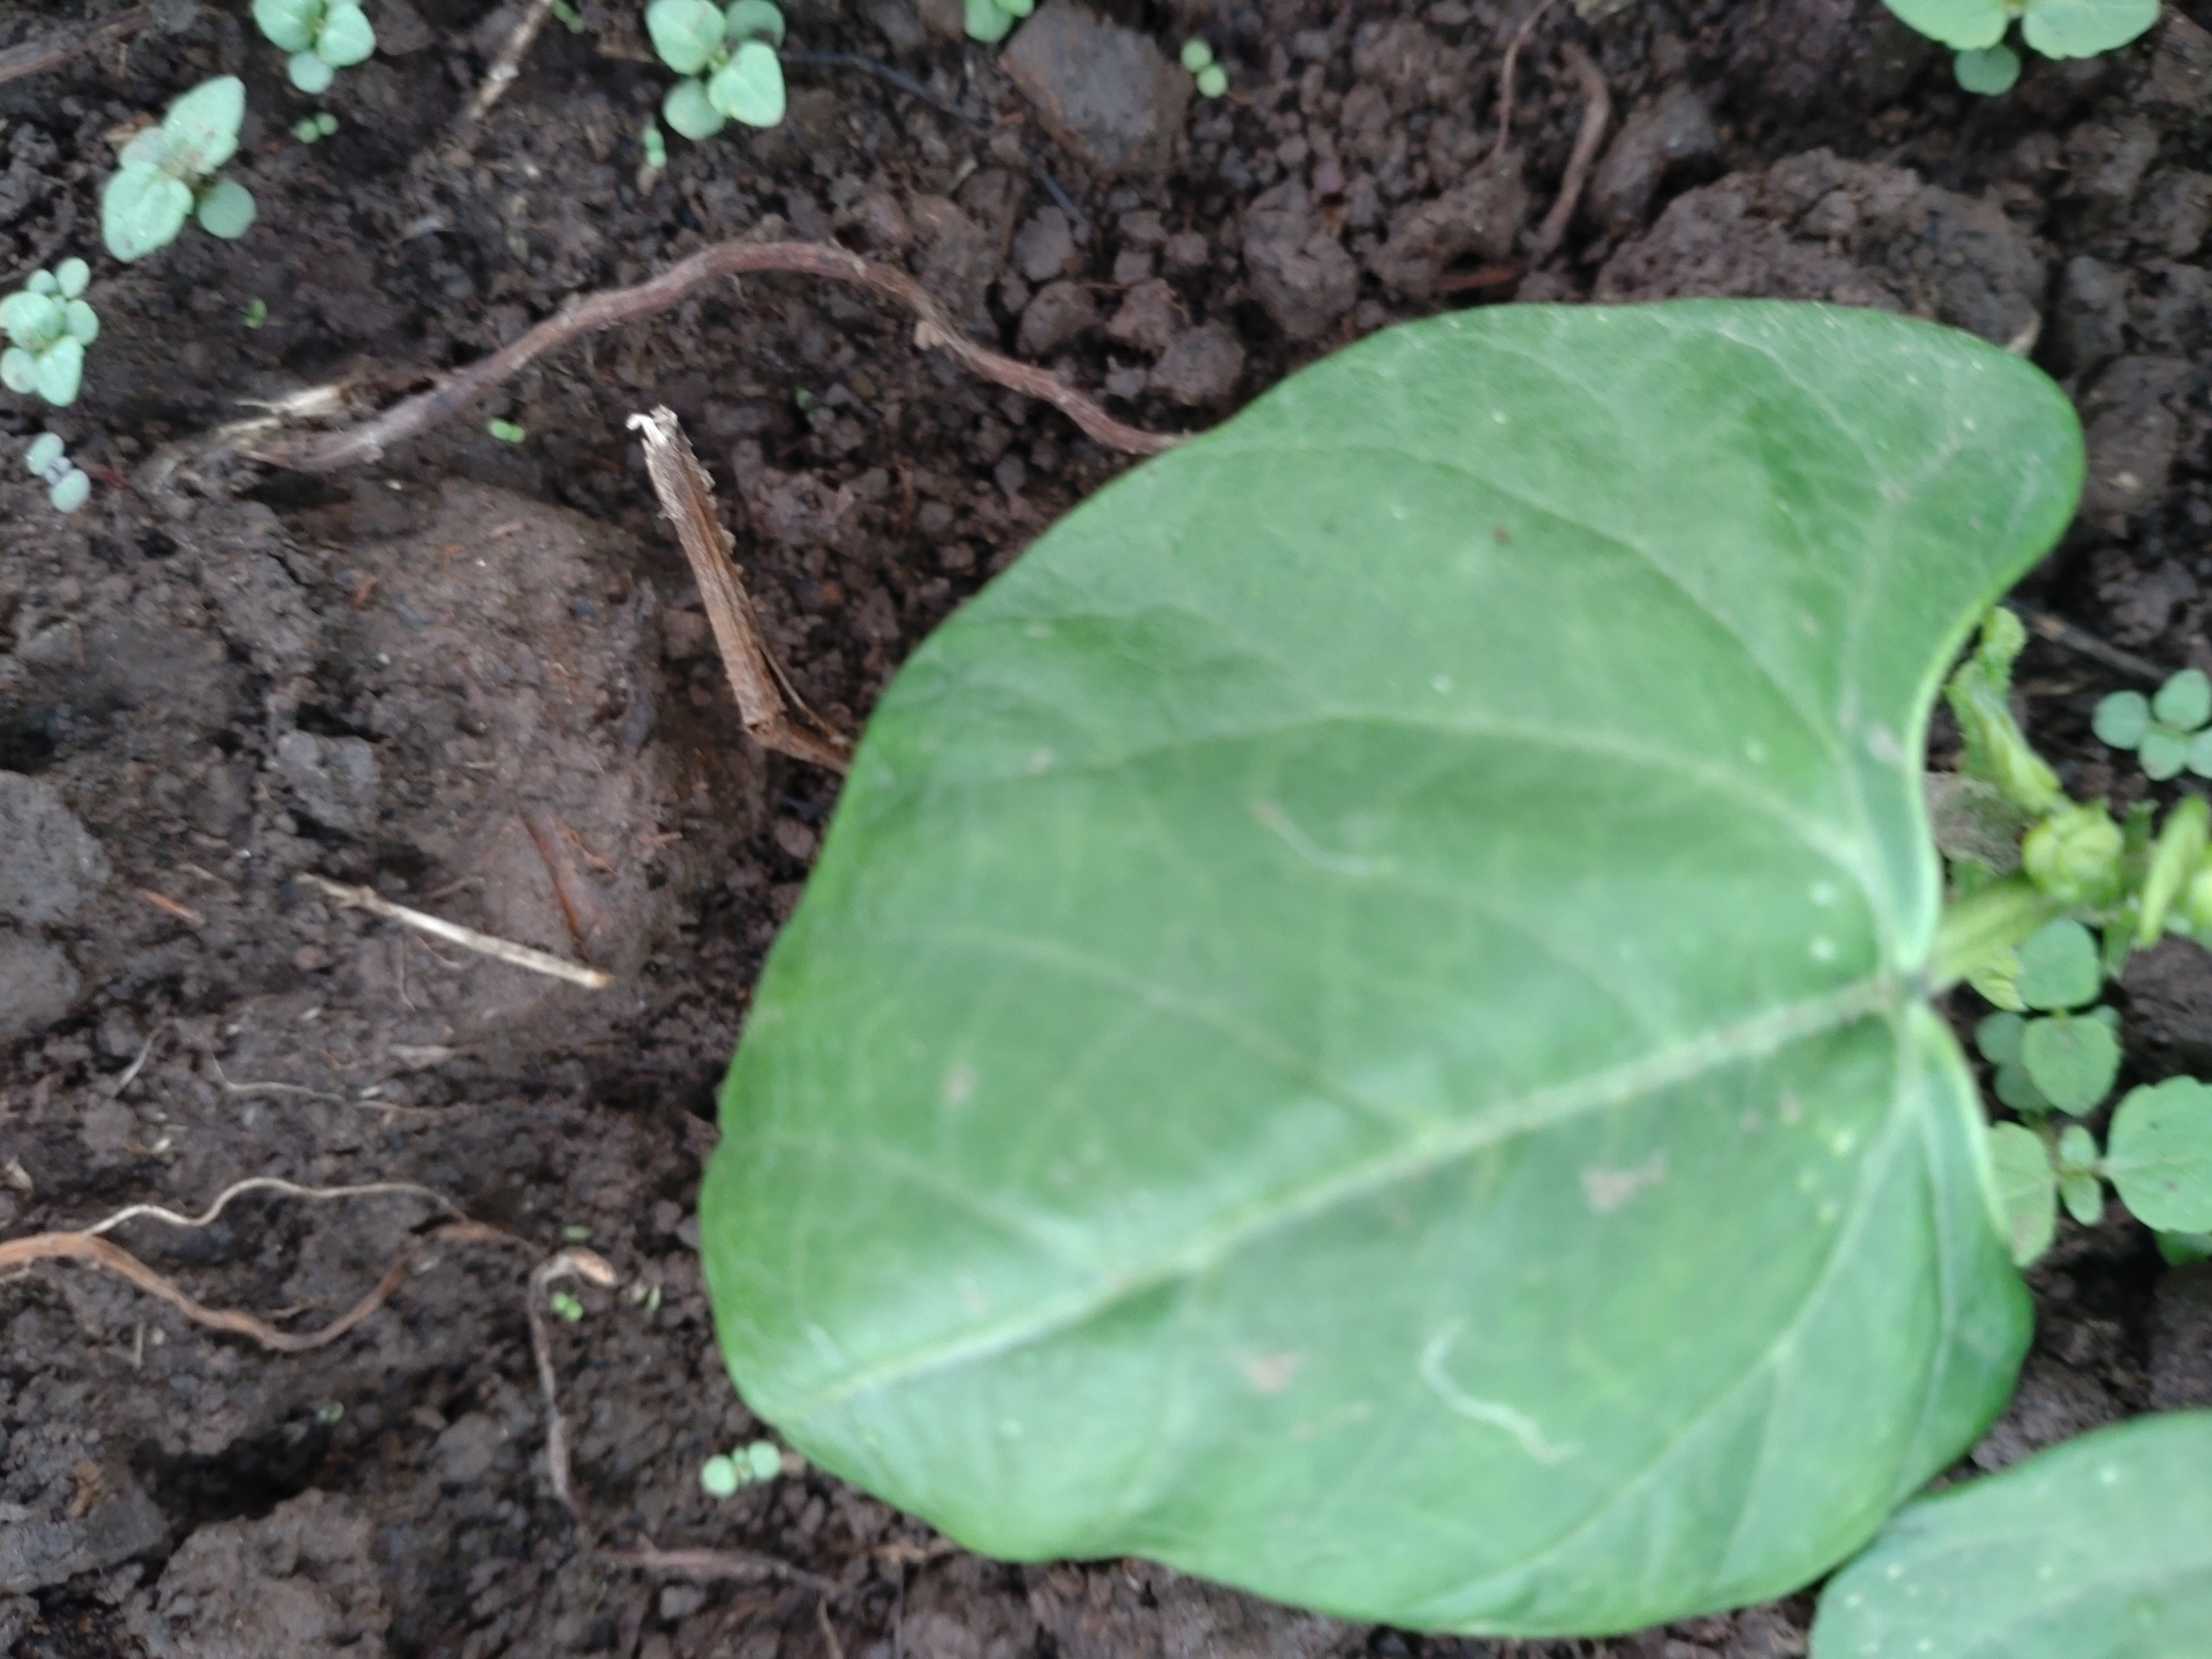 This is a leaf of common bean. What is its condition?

healthy
